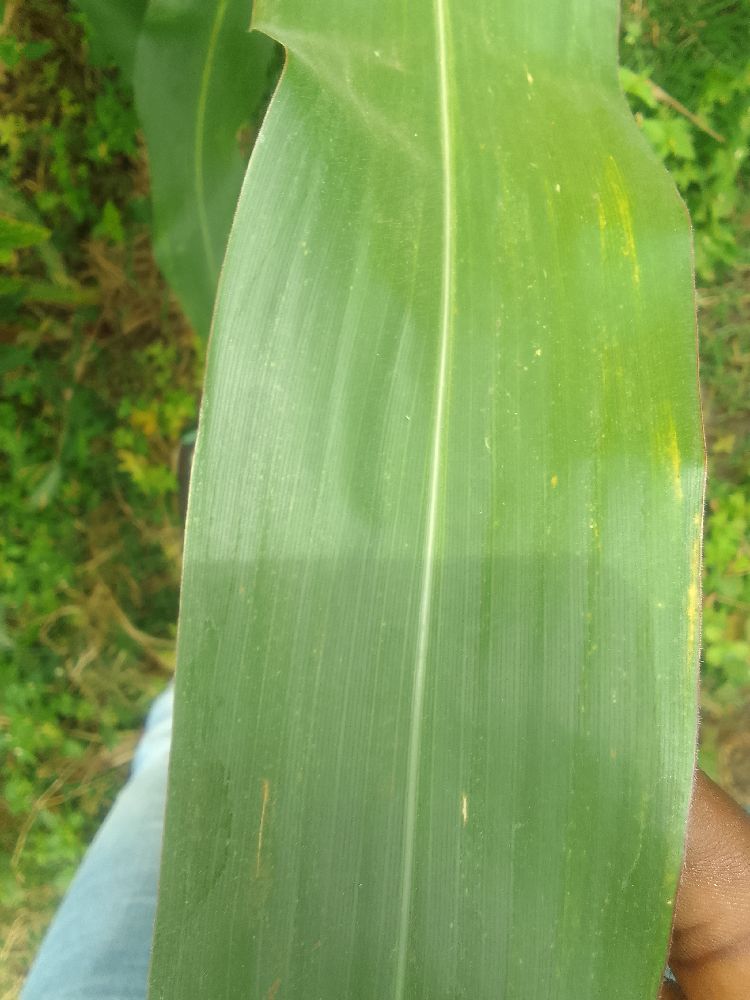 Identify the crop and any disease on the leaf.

maize, healthy
